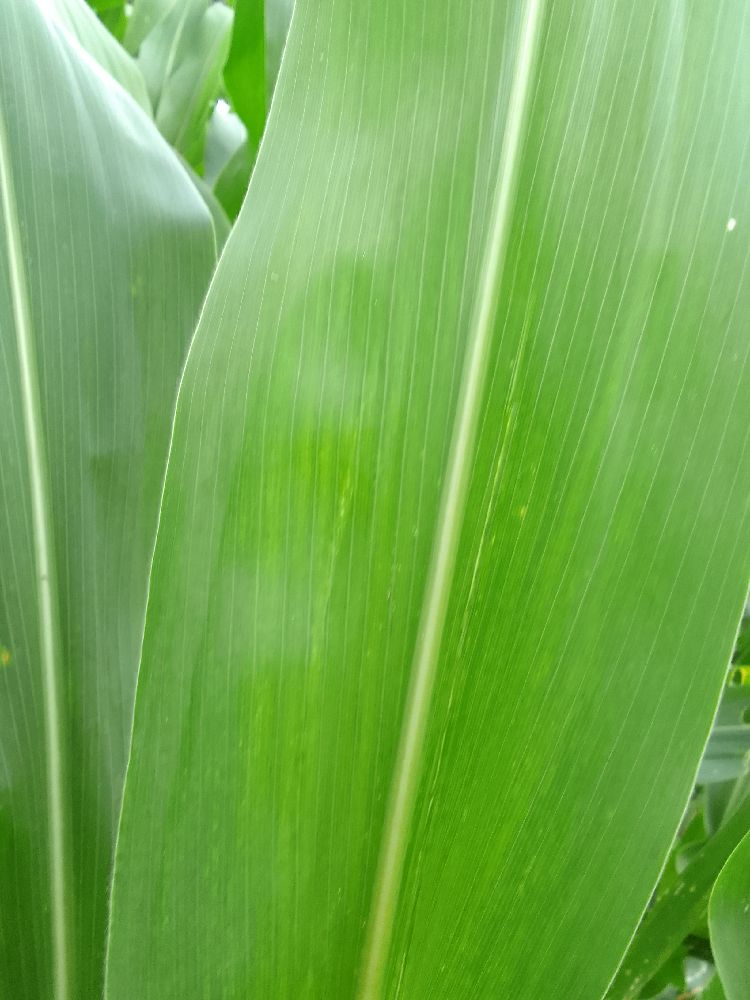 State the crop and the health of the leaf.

maize, healthy
